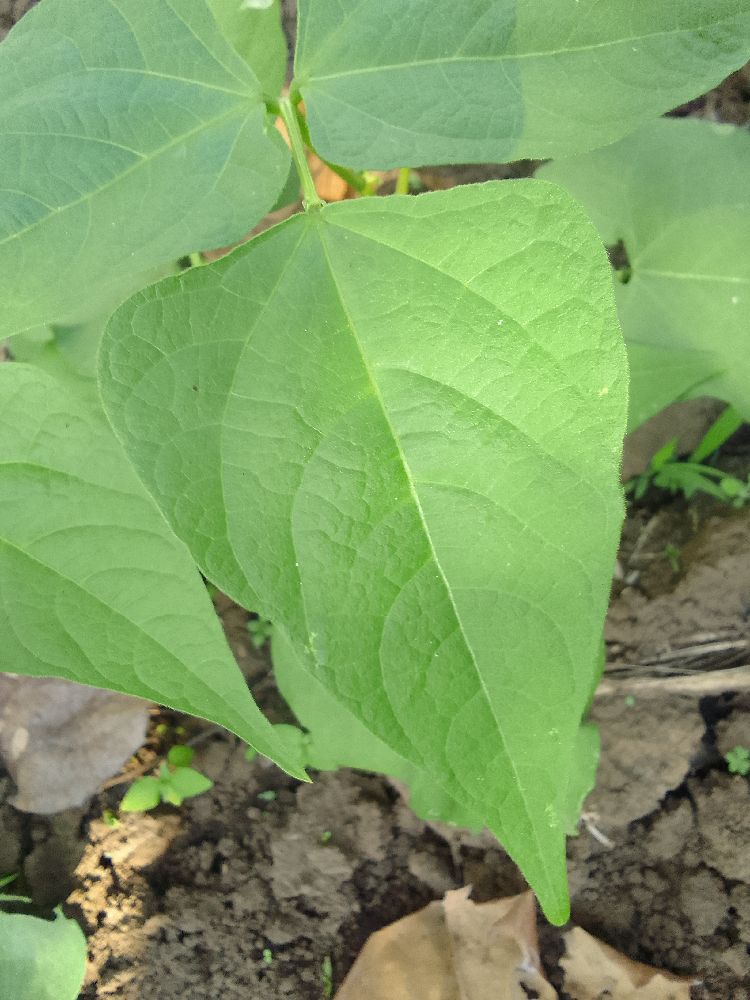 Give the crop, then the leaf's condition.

common bean, bean rust
